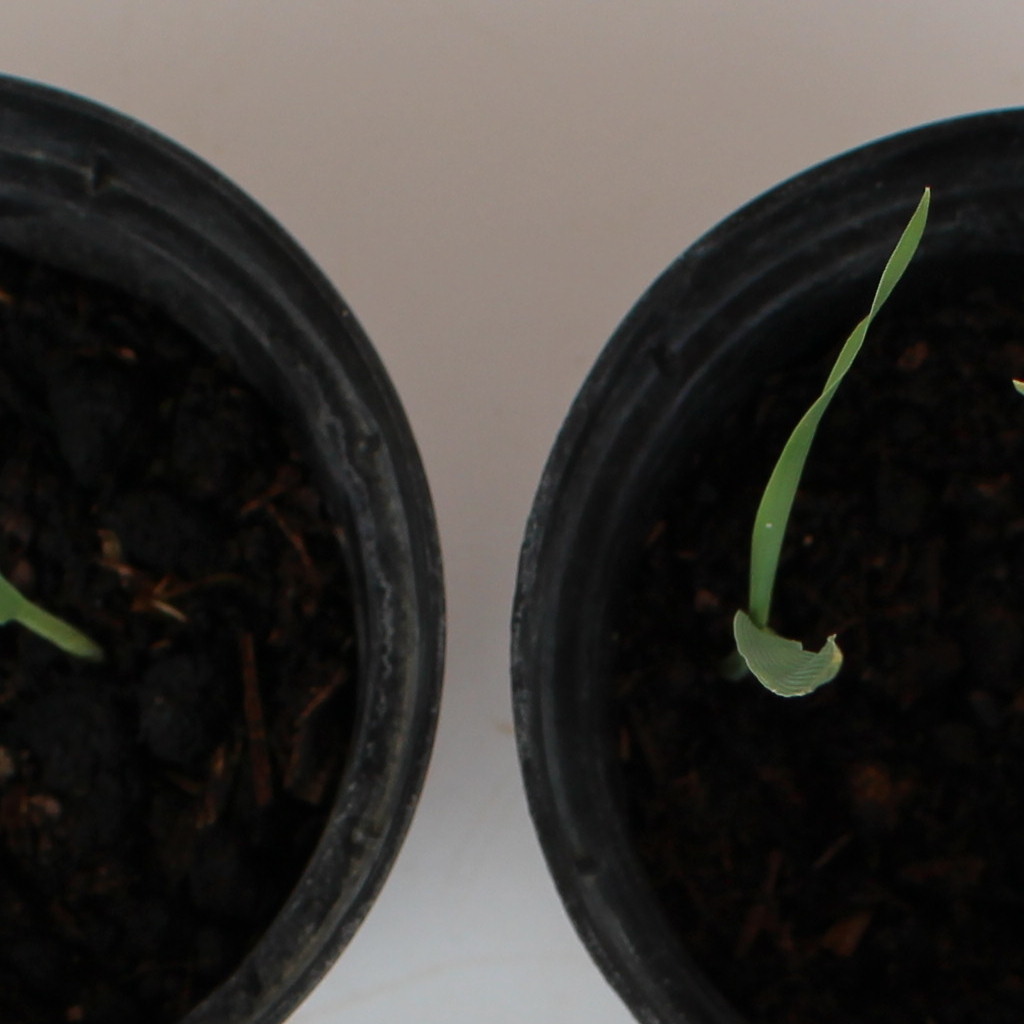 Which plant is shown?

Avena sterilis
